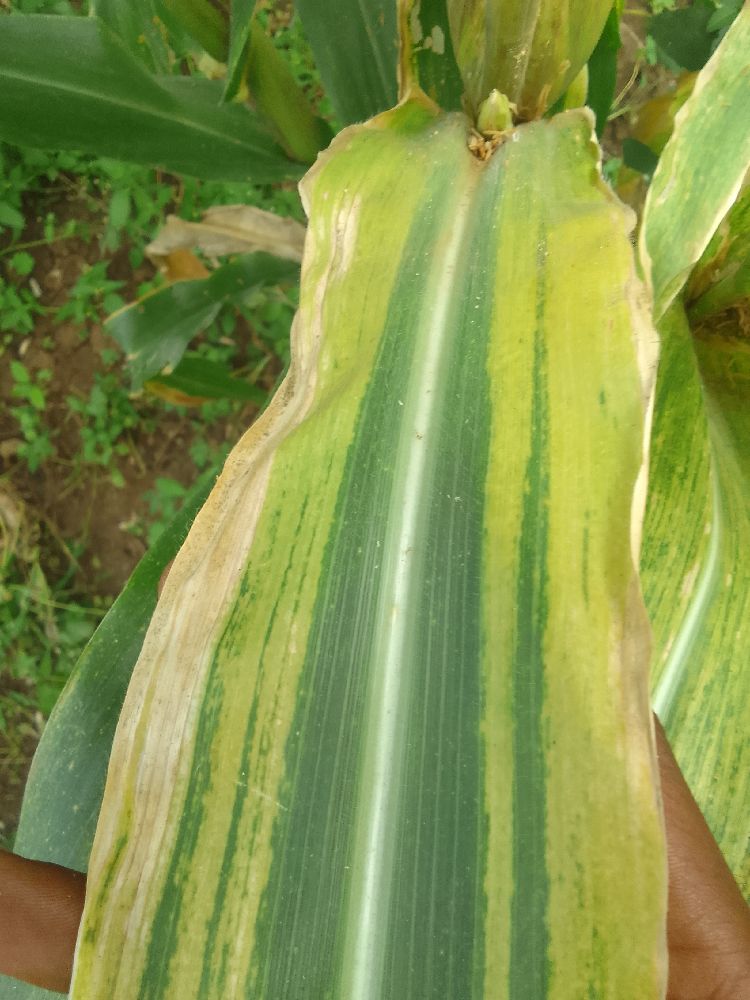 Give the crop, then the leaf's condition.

maize, maize lethal necrosis
